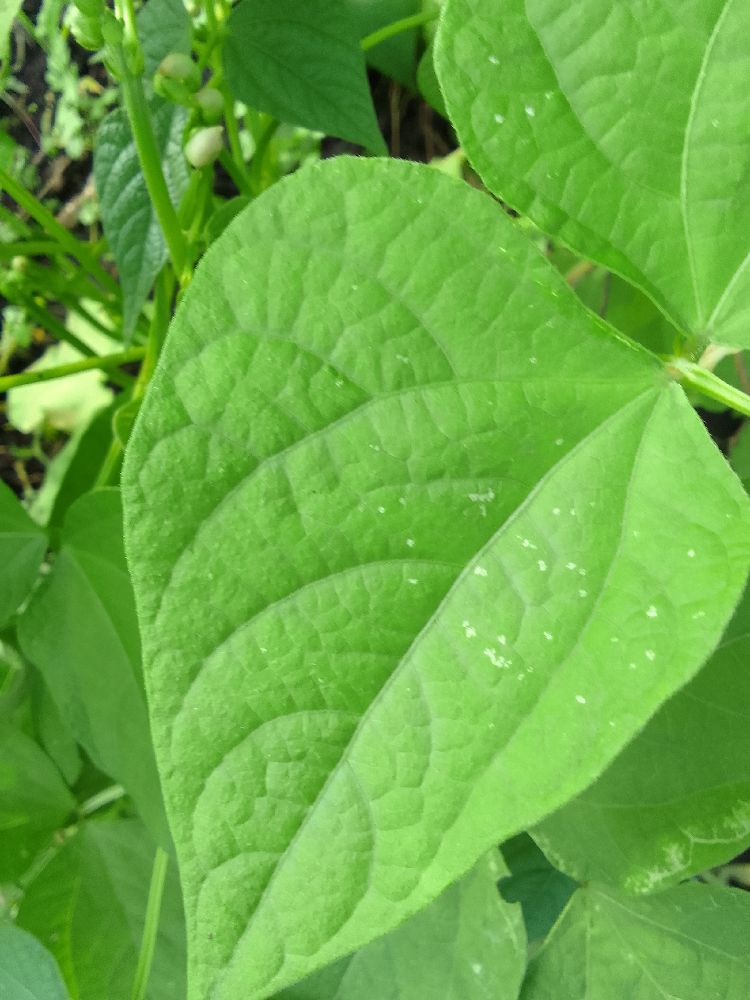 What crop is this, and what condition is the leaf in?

common bean, healthy
